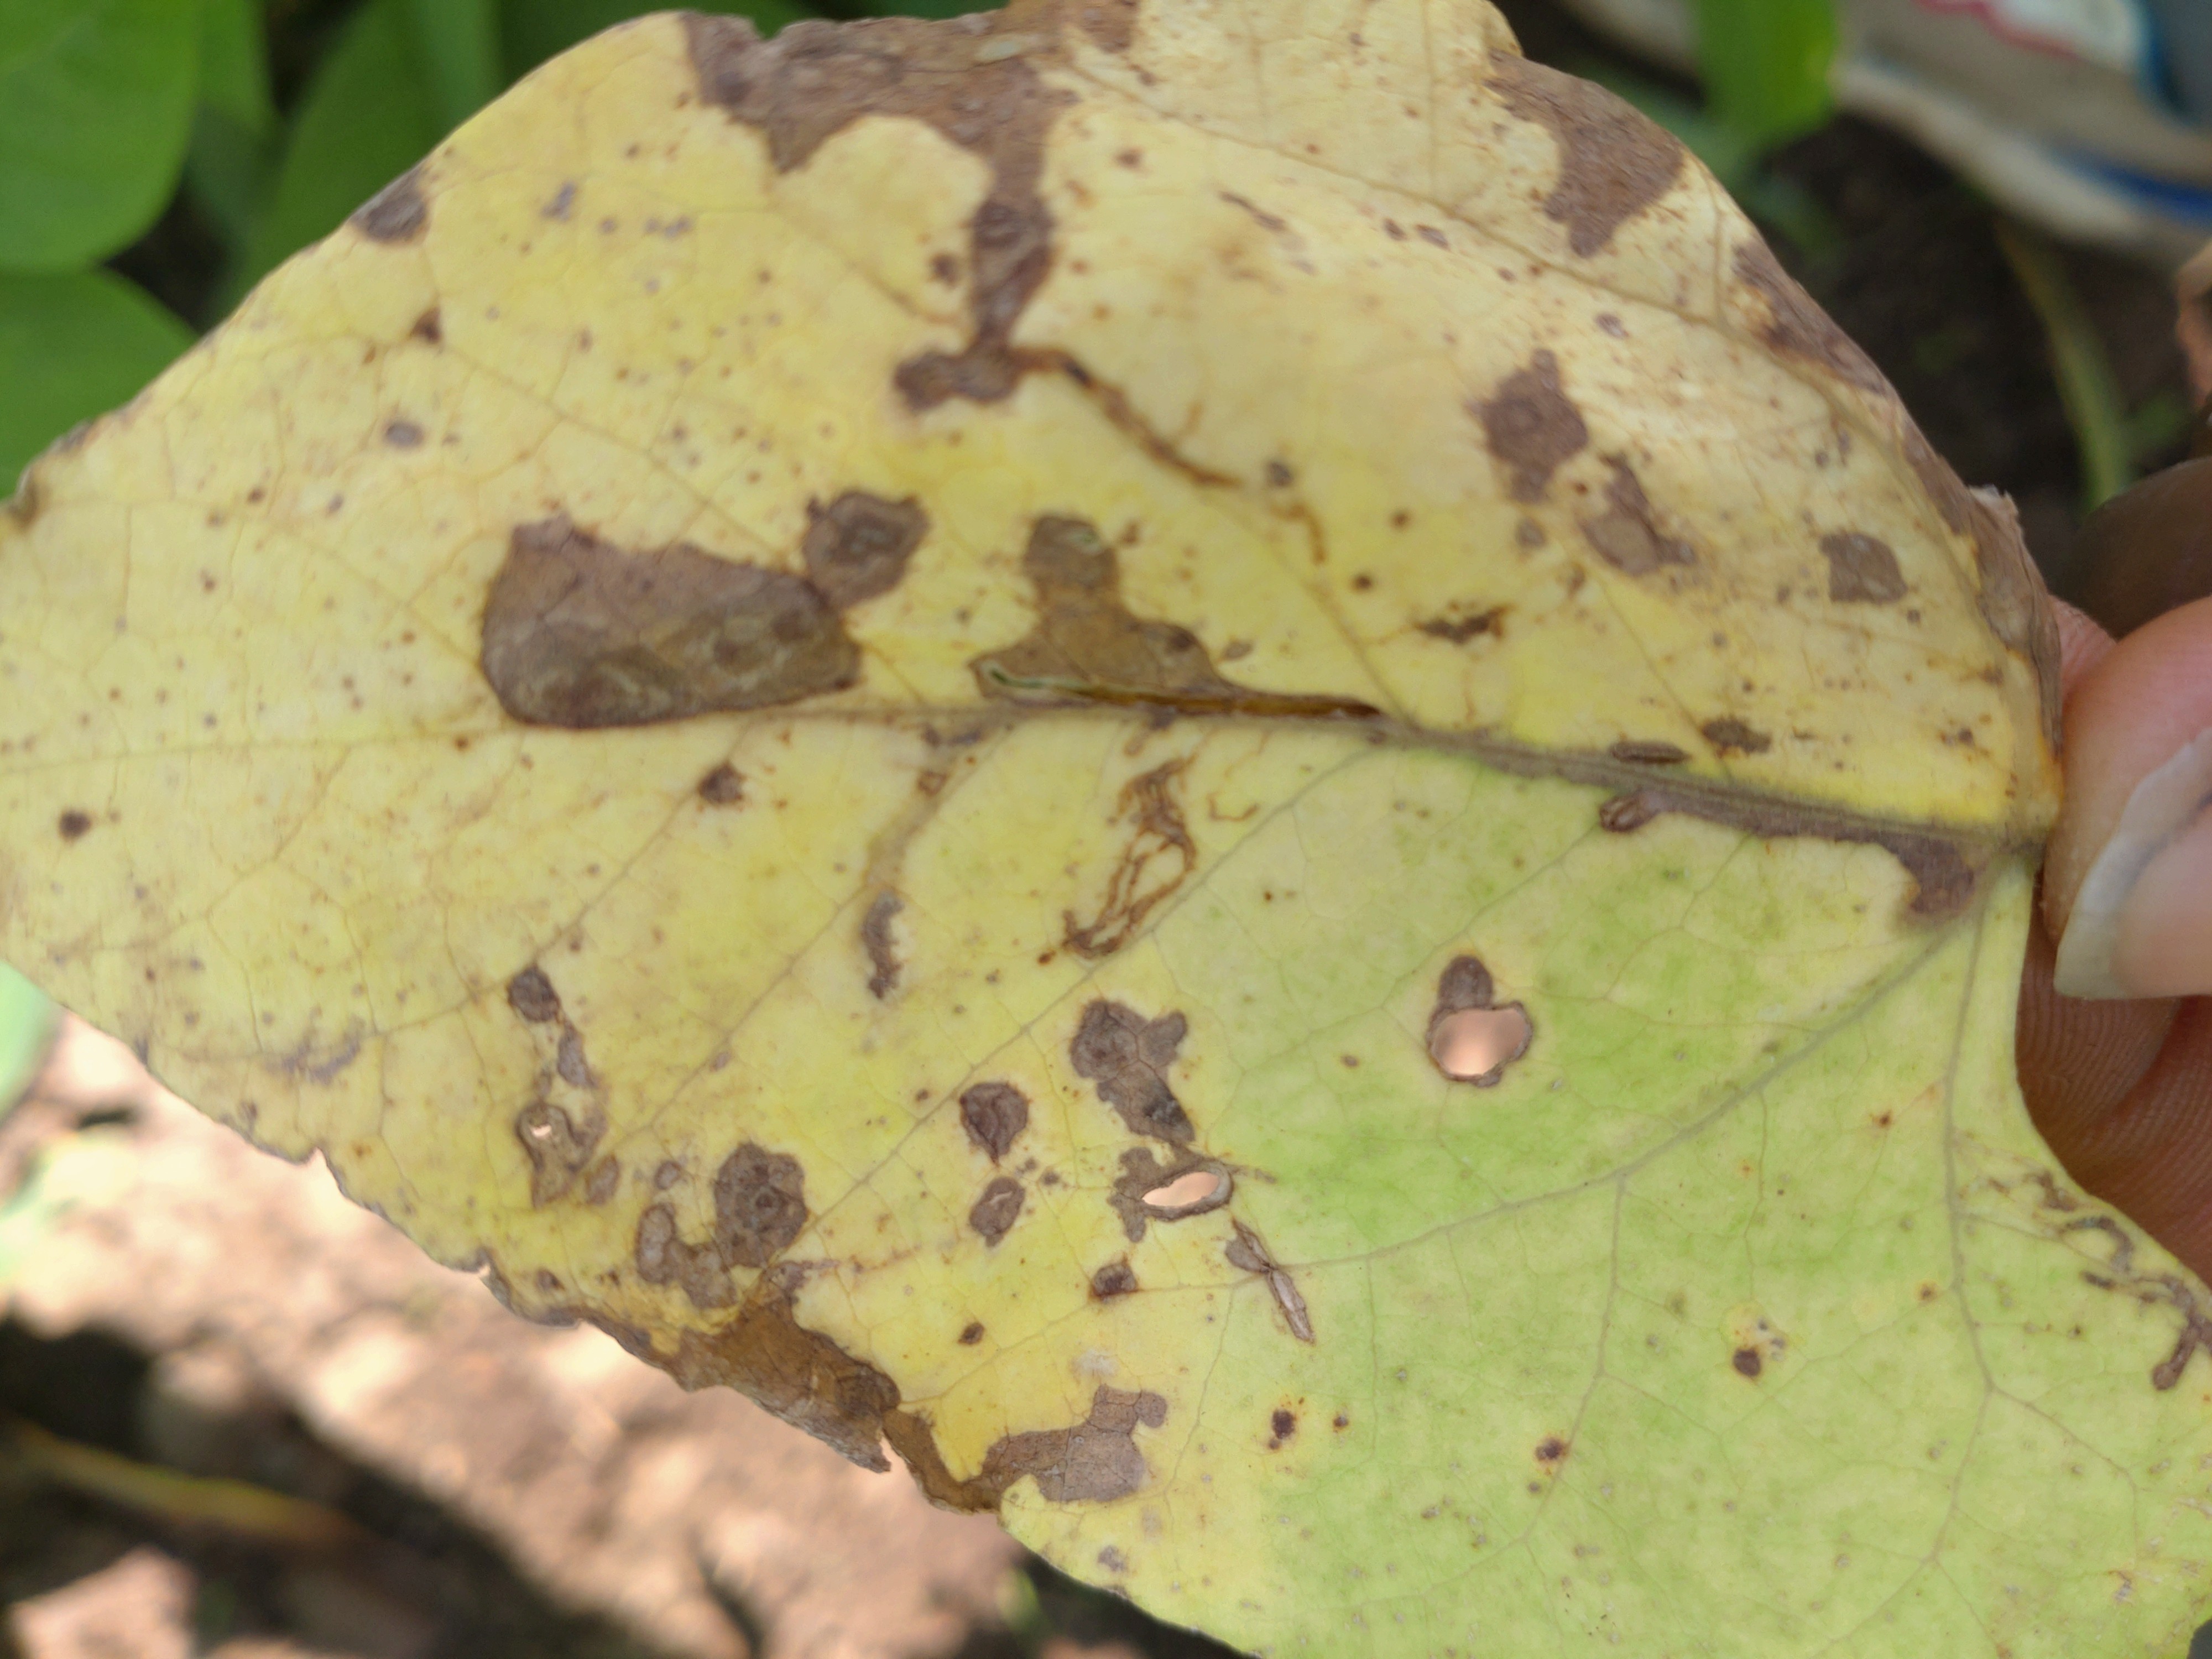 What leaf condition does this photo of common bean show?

anthracnose
